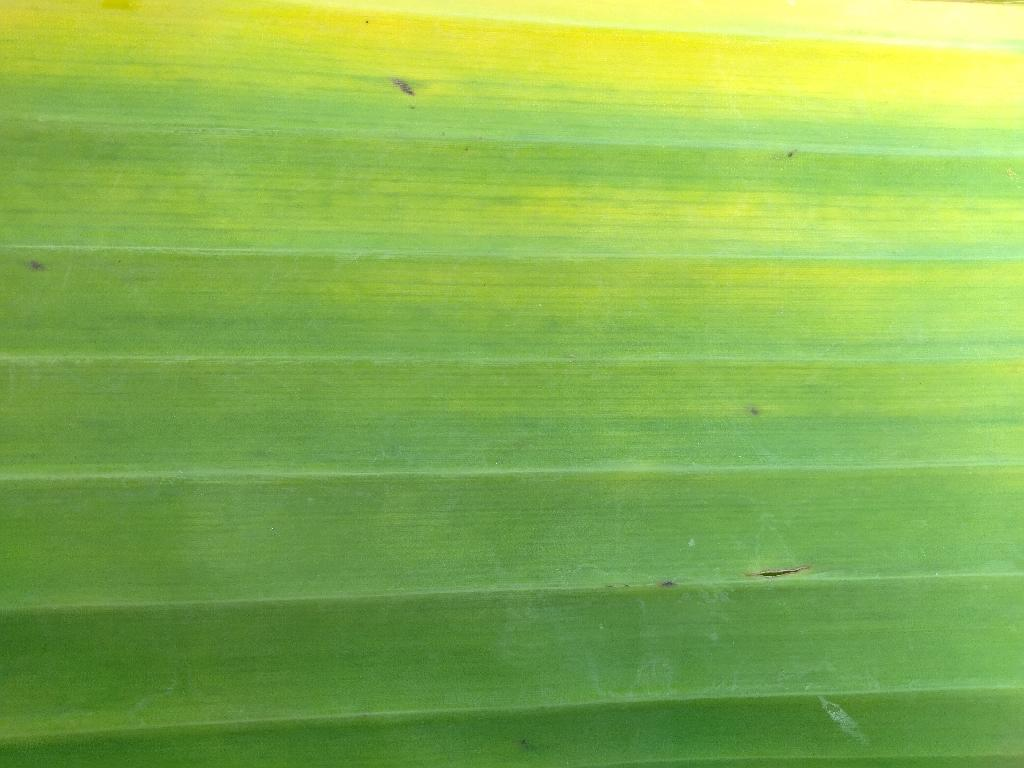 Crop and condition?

banana, fusarium wilt race 1
